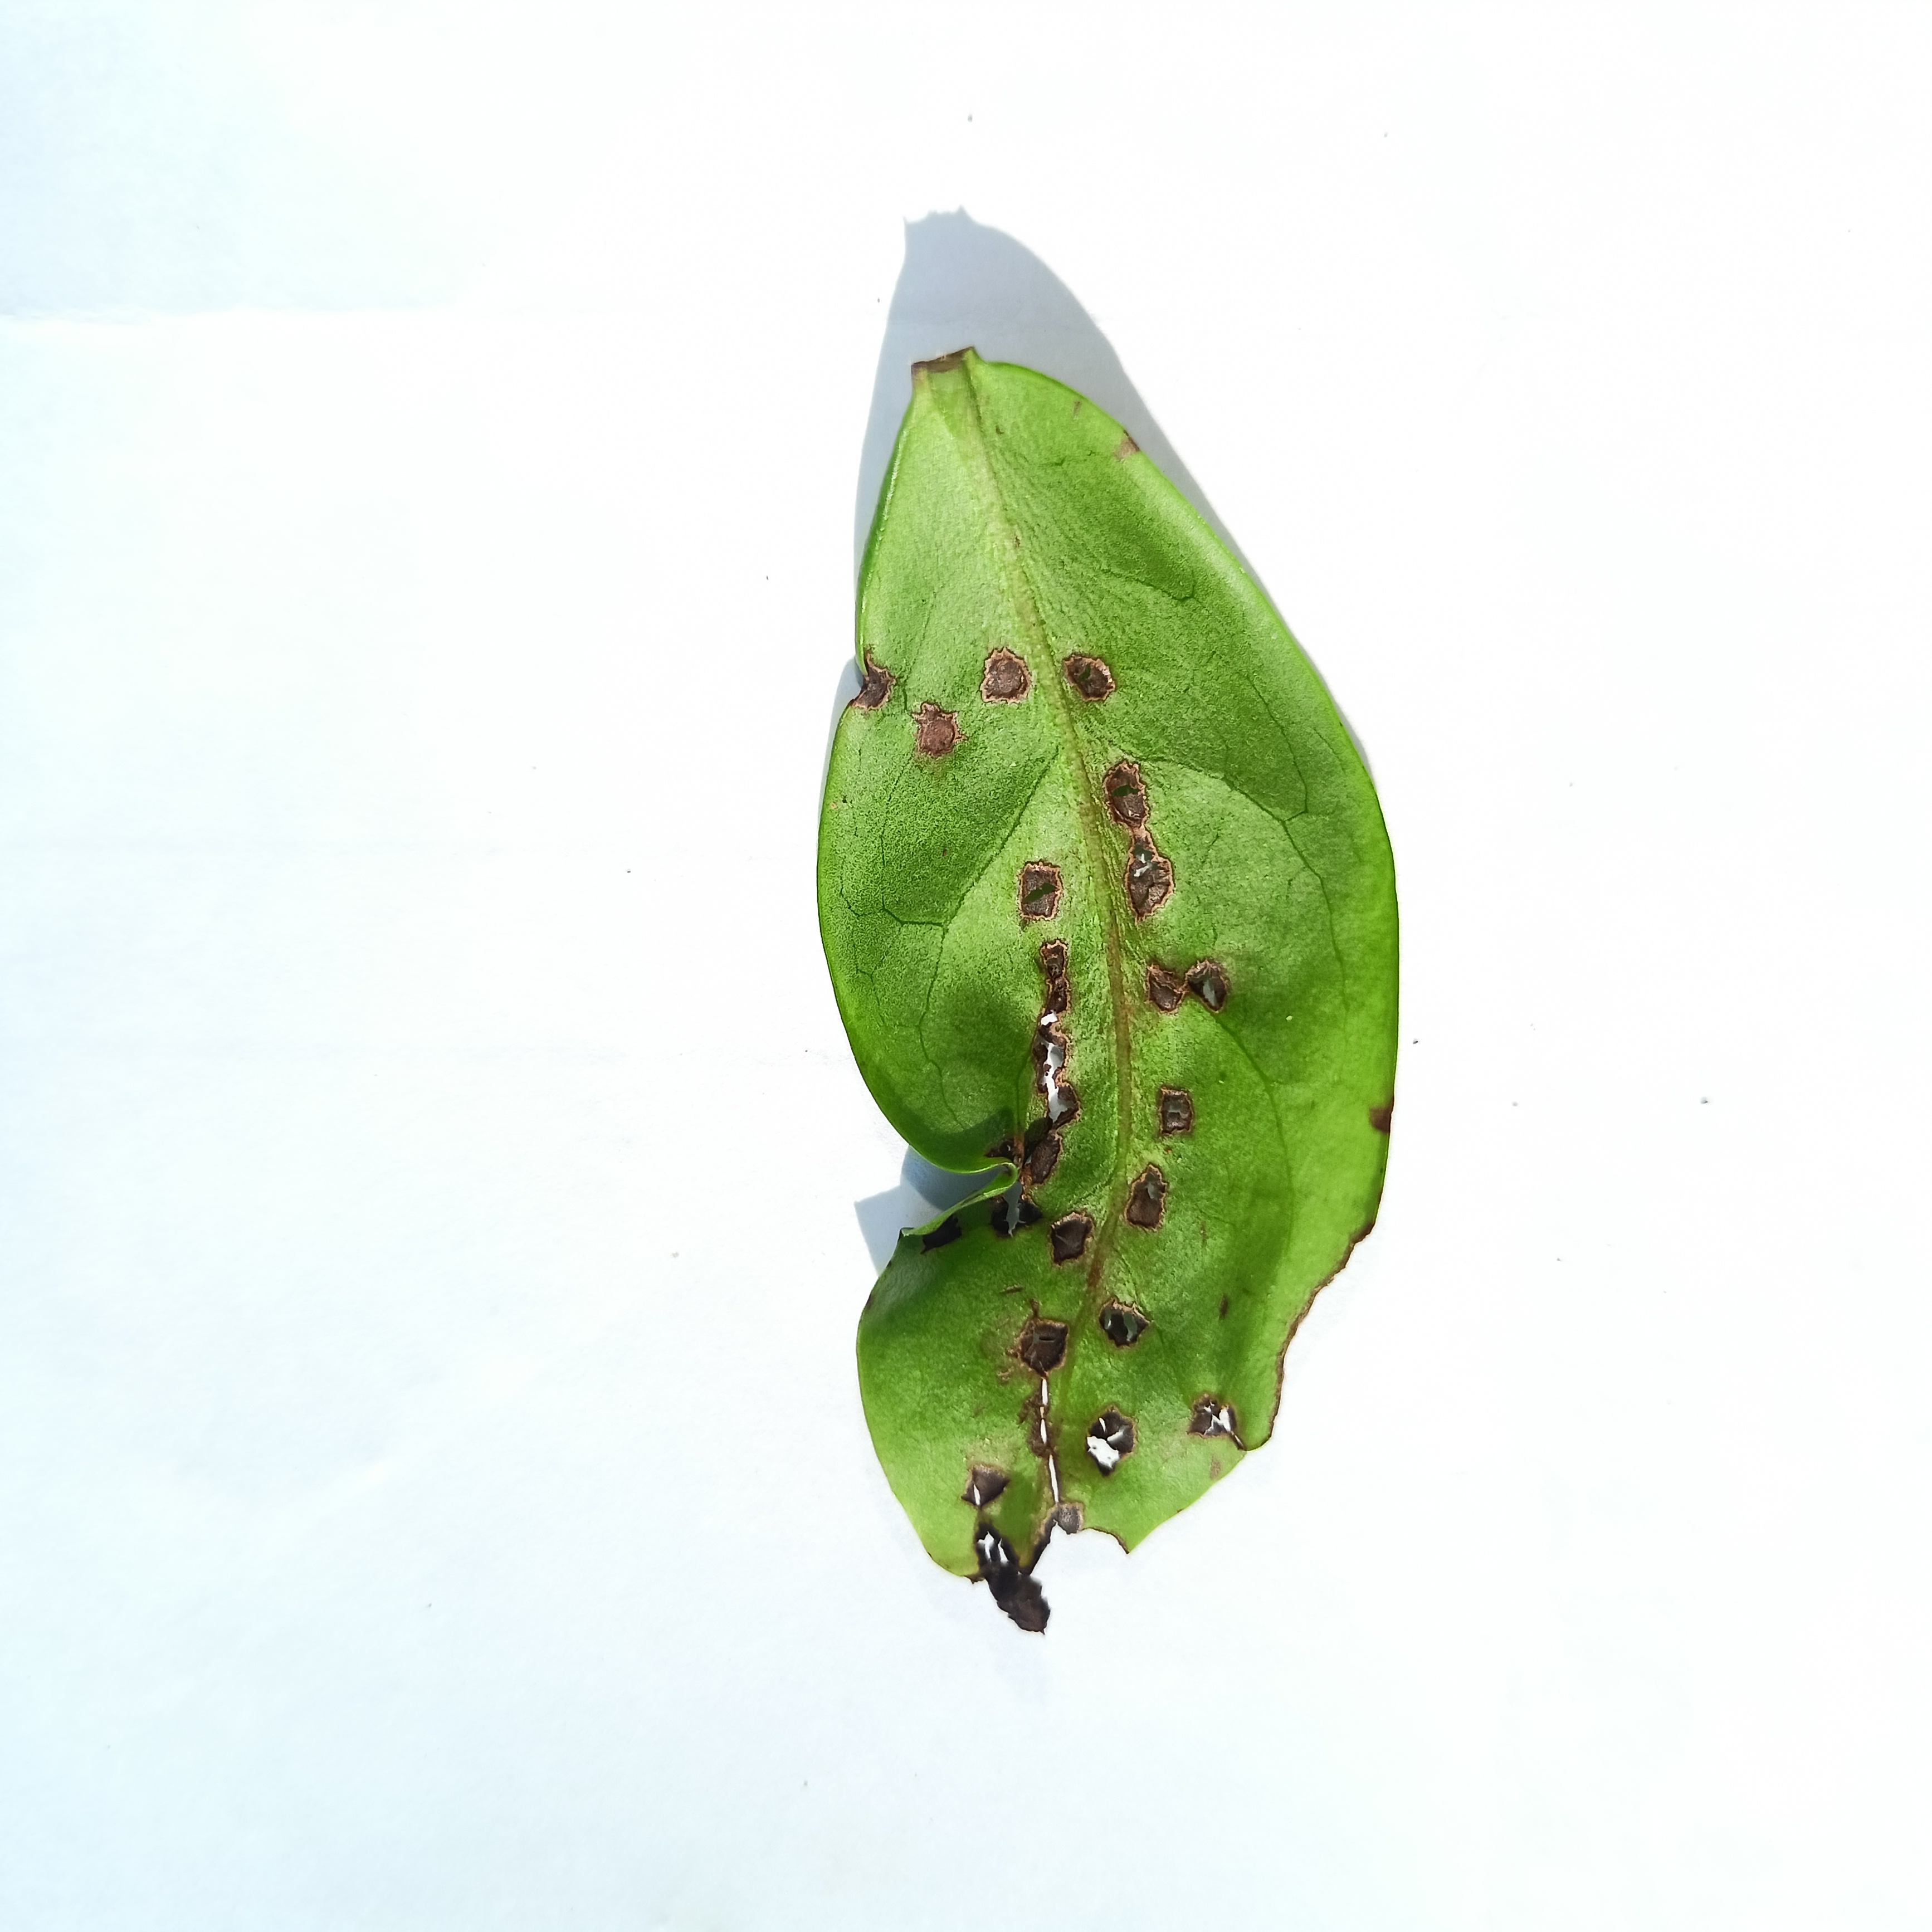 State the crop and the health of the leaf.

tea, helopeltis
